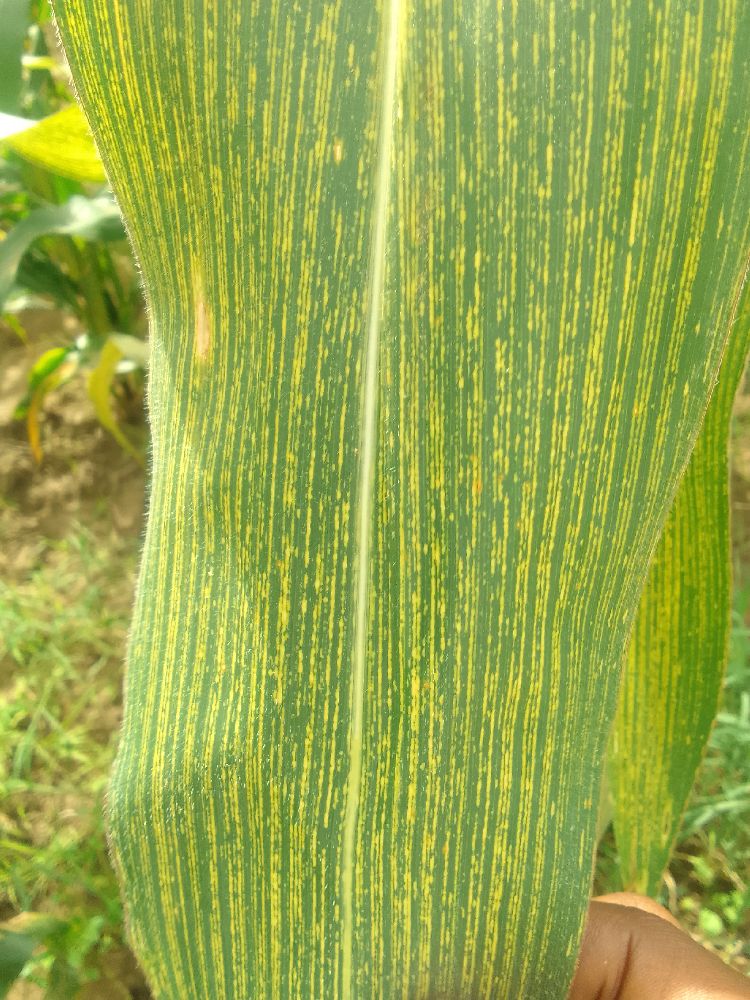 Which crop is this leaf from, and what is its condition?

maize, maize streak virus
